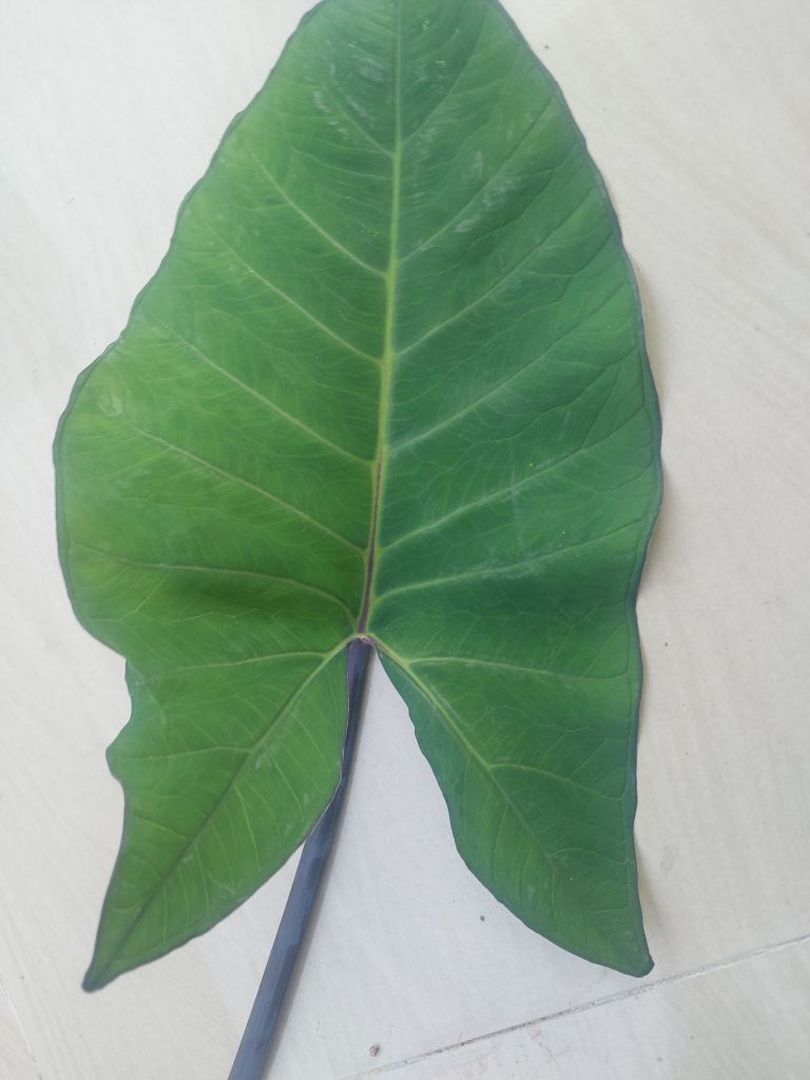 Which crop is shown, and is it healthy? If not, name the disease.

taro, healthy
